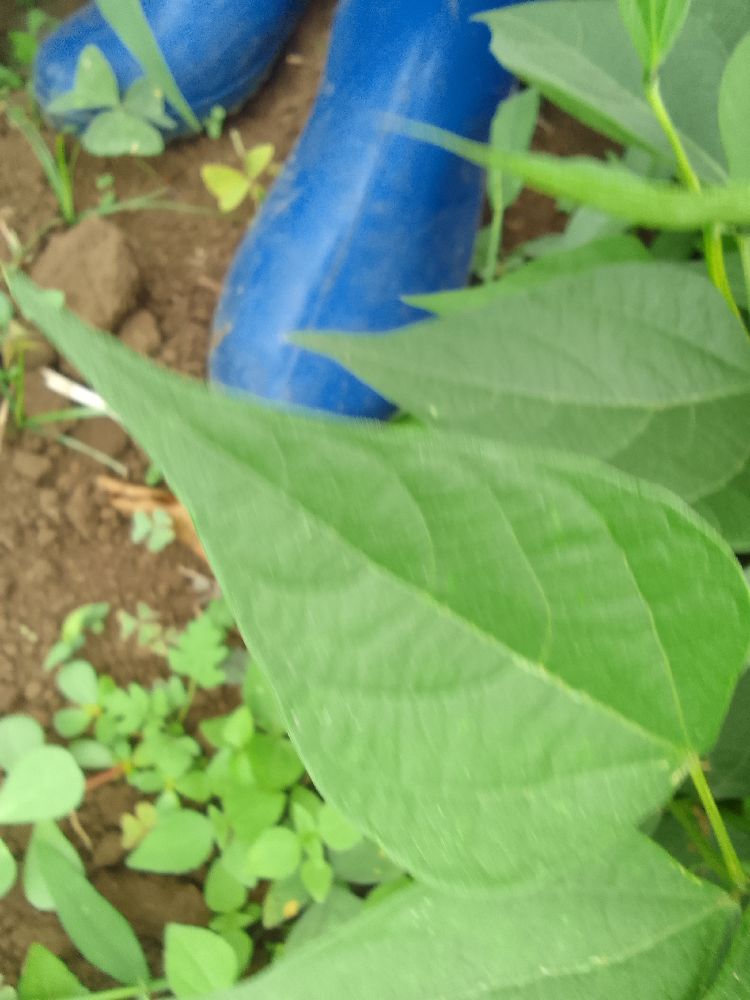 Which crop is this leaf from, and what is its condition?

common bean, healthy
